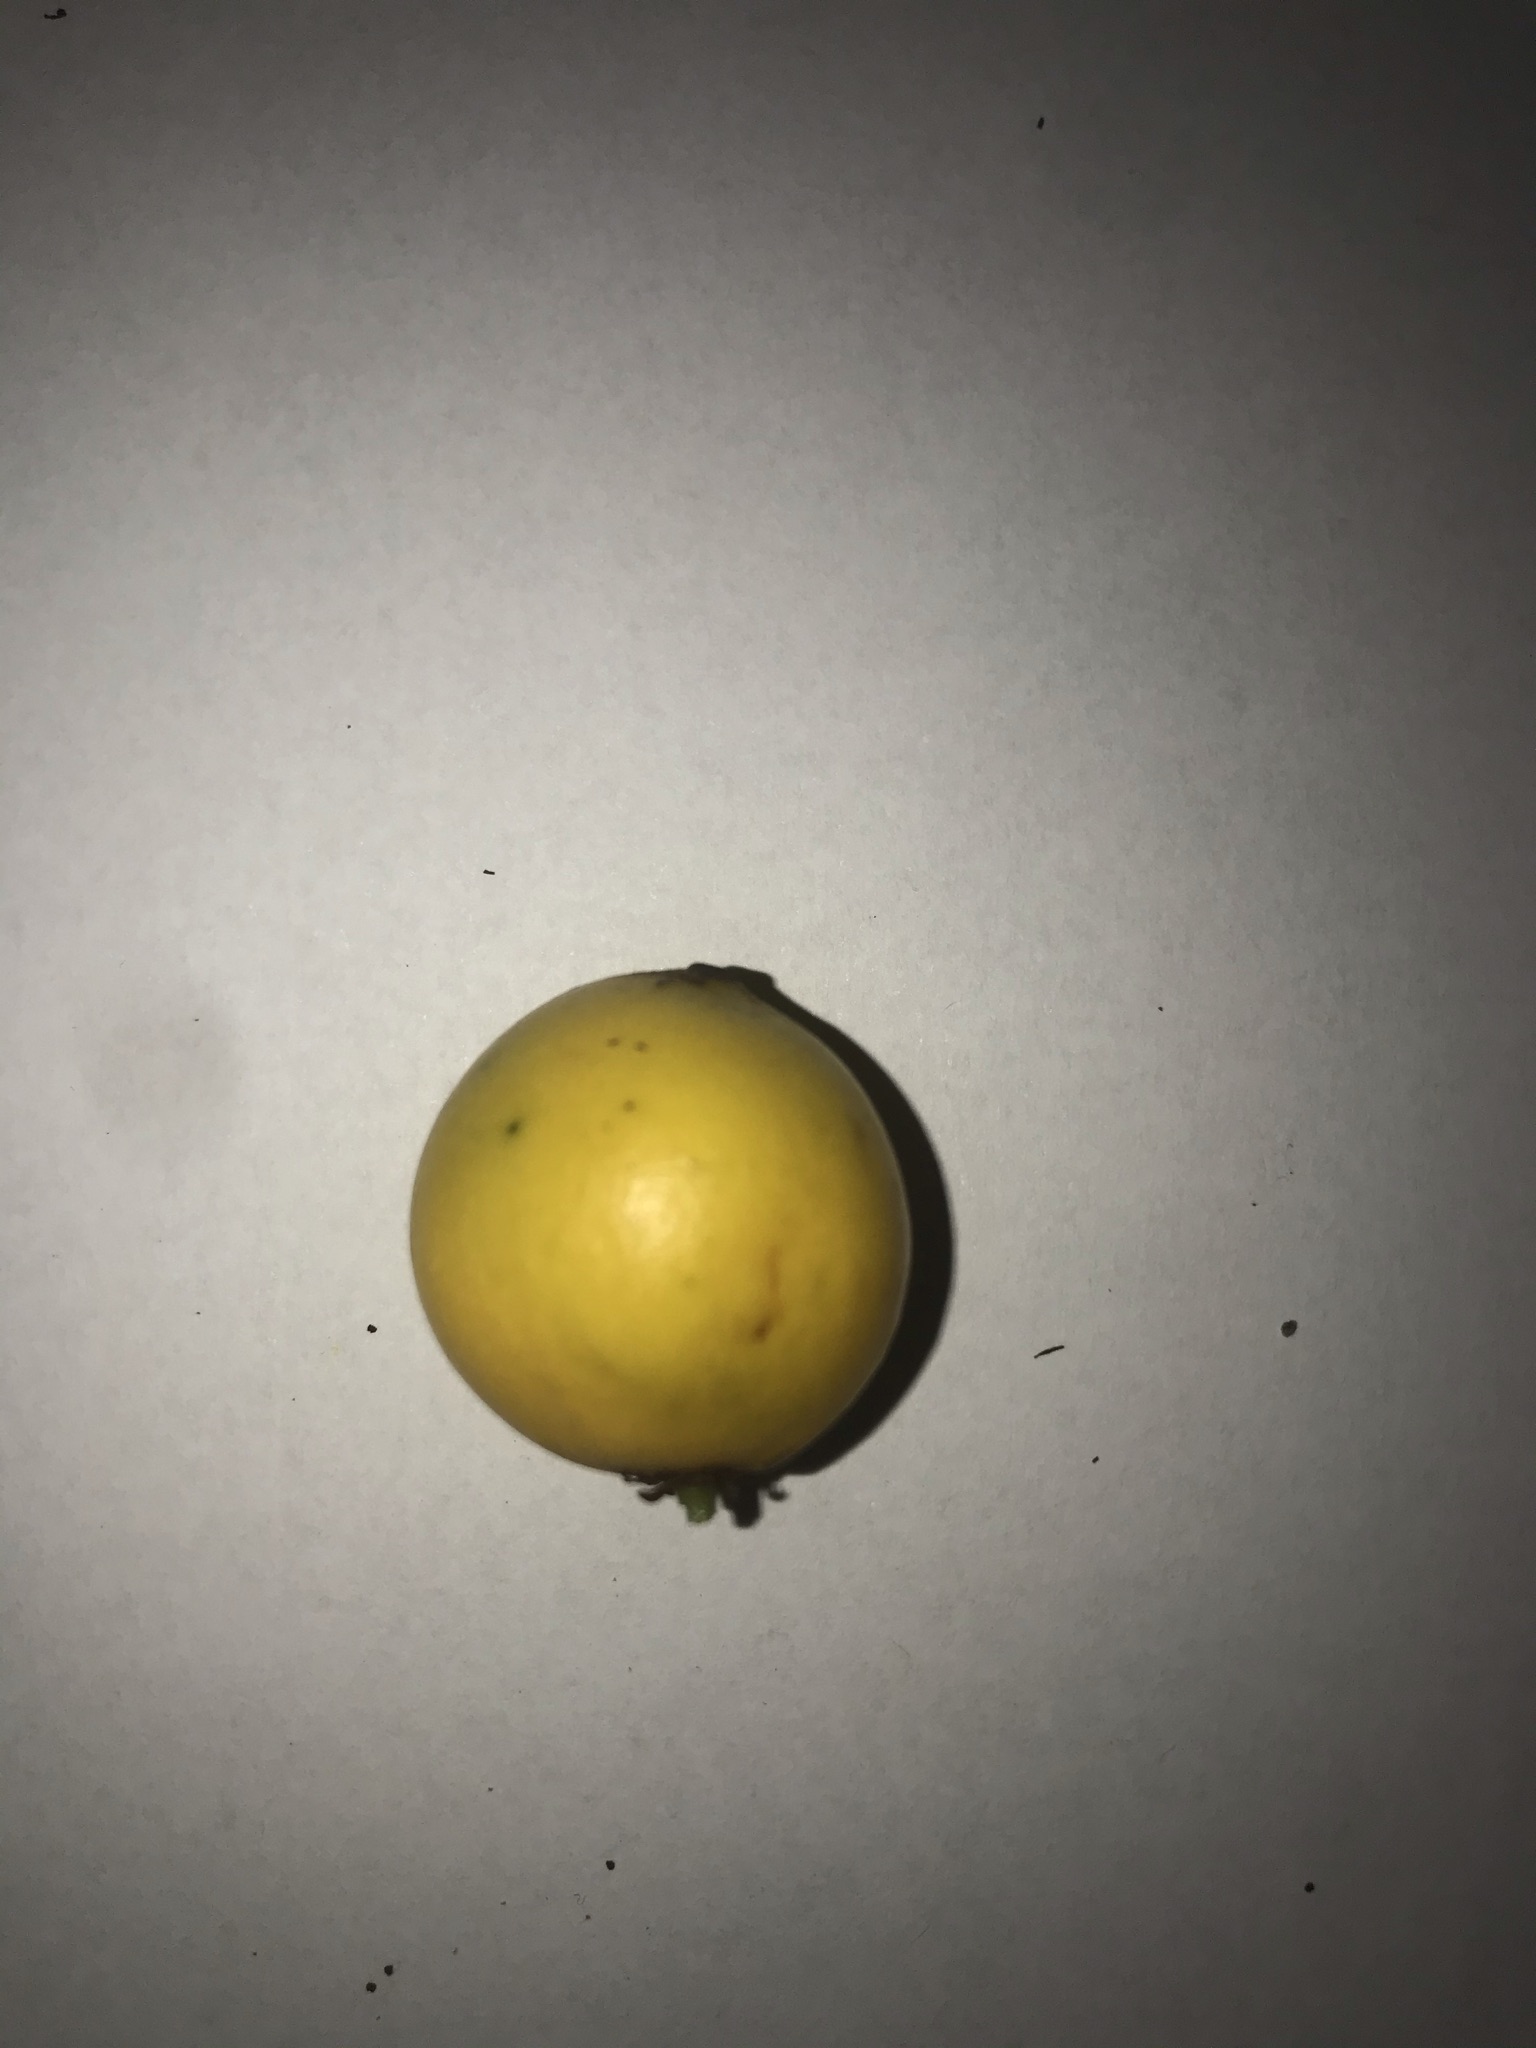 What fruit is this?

abiu
